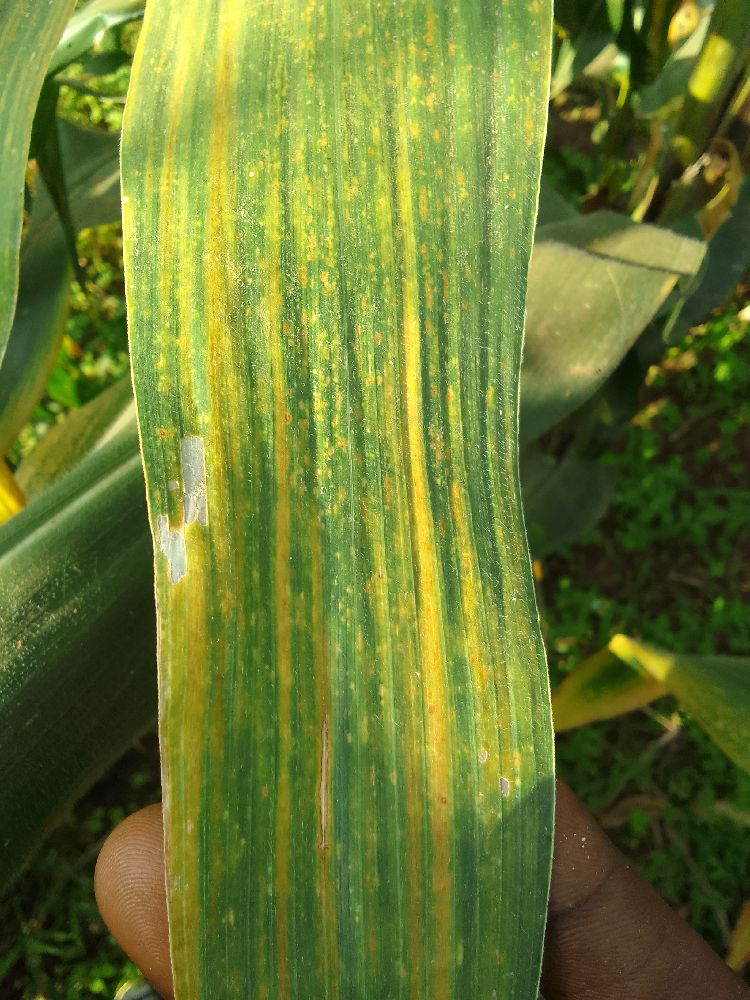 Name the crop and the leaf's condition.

maize, maize lethal necrosis
